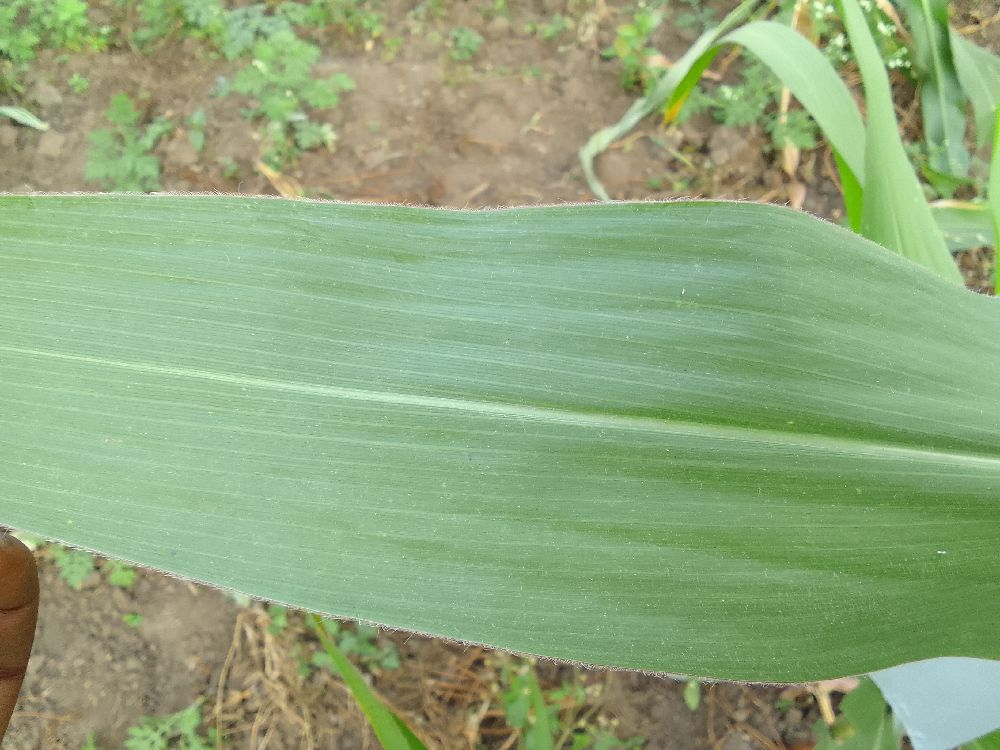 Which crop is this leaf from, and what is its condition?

maize, healthy
